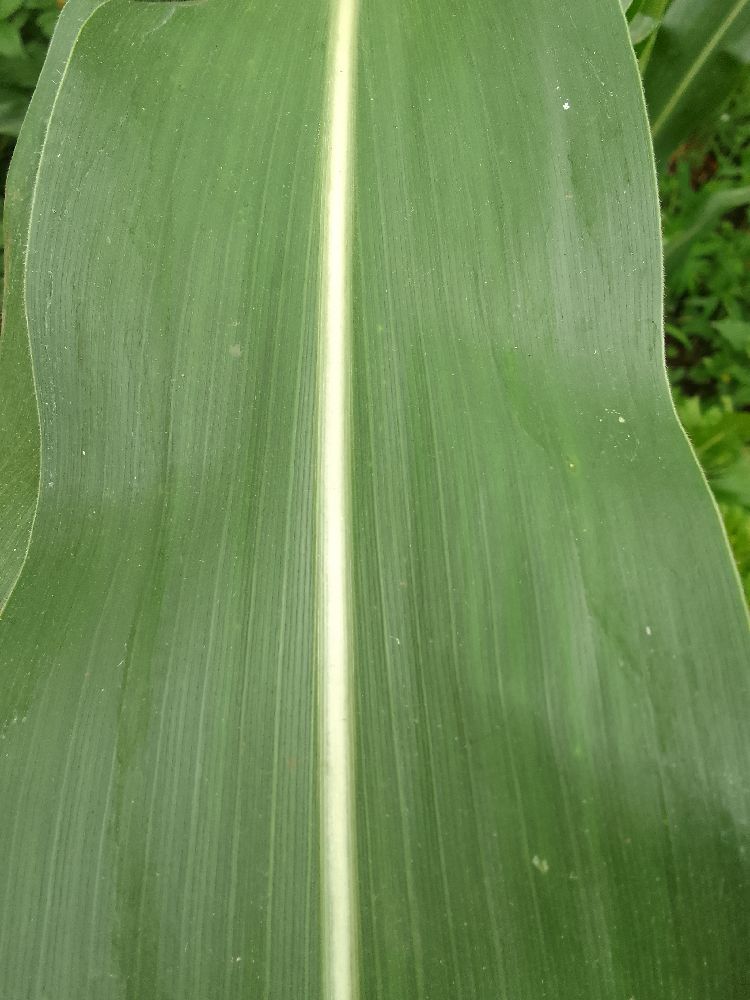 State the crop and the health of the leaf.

maize, healthy
